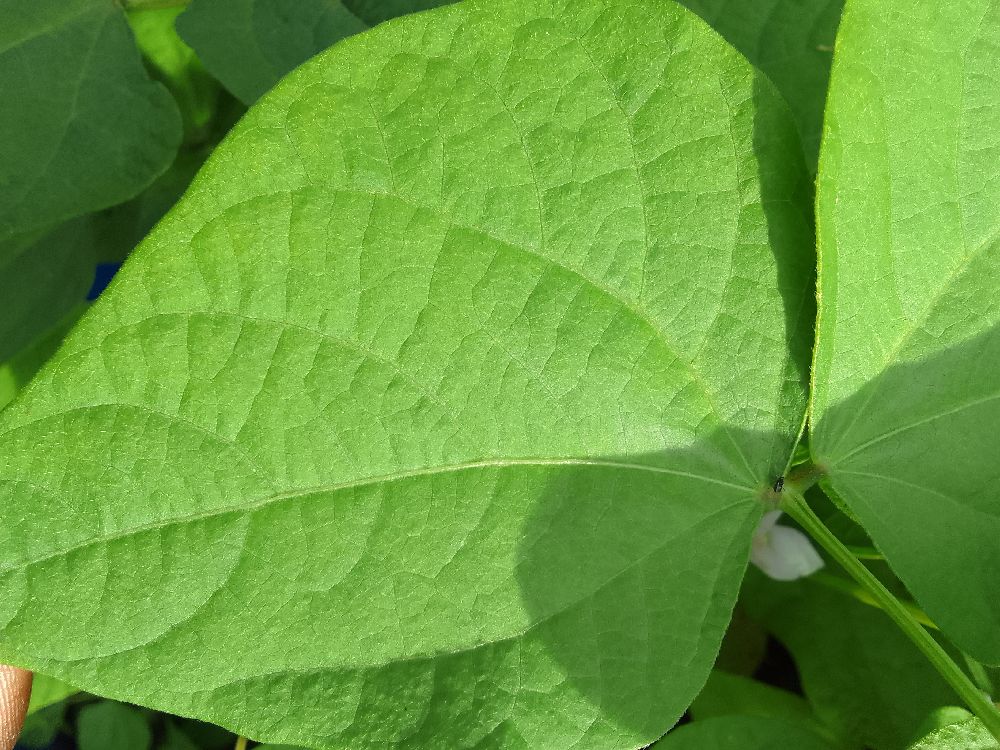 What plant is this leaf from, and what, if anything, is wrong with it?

common bean, healthy
